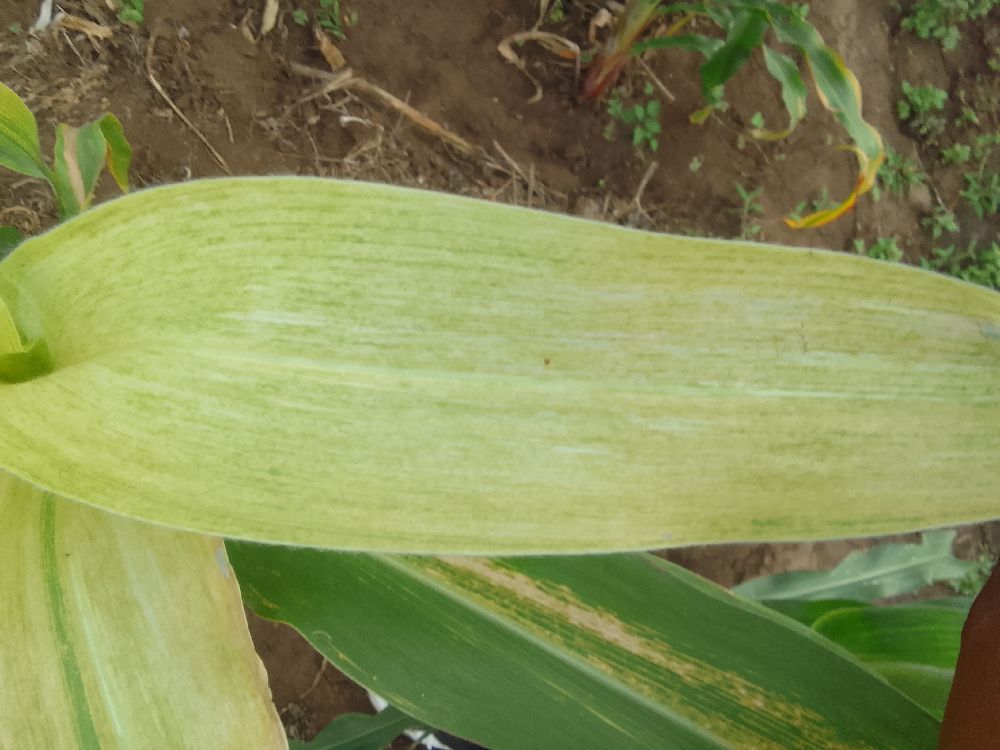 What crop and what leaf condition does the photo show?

maize, maize lethal necrosis
